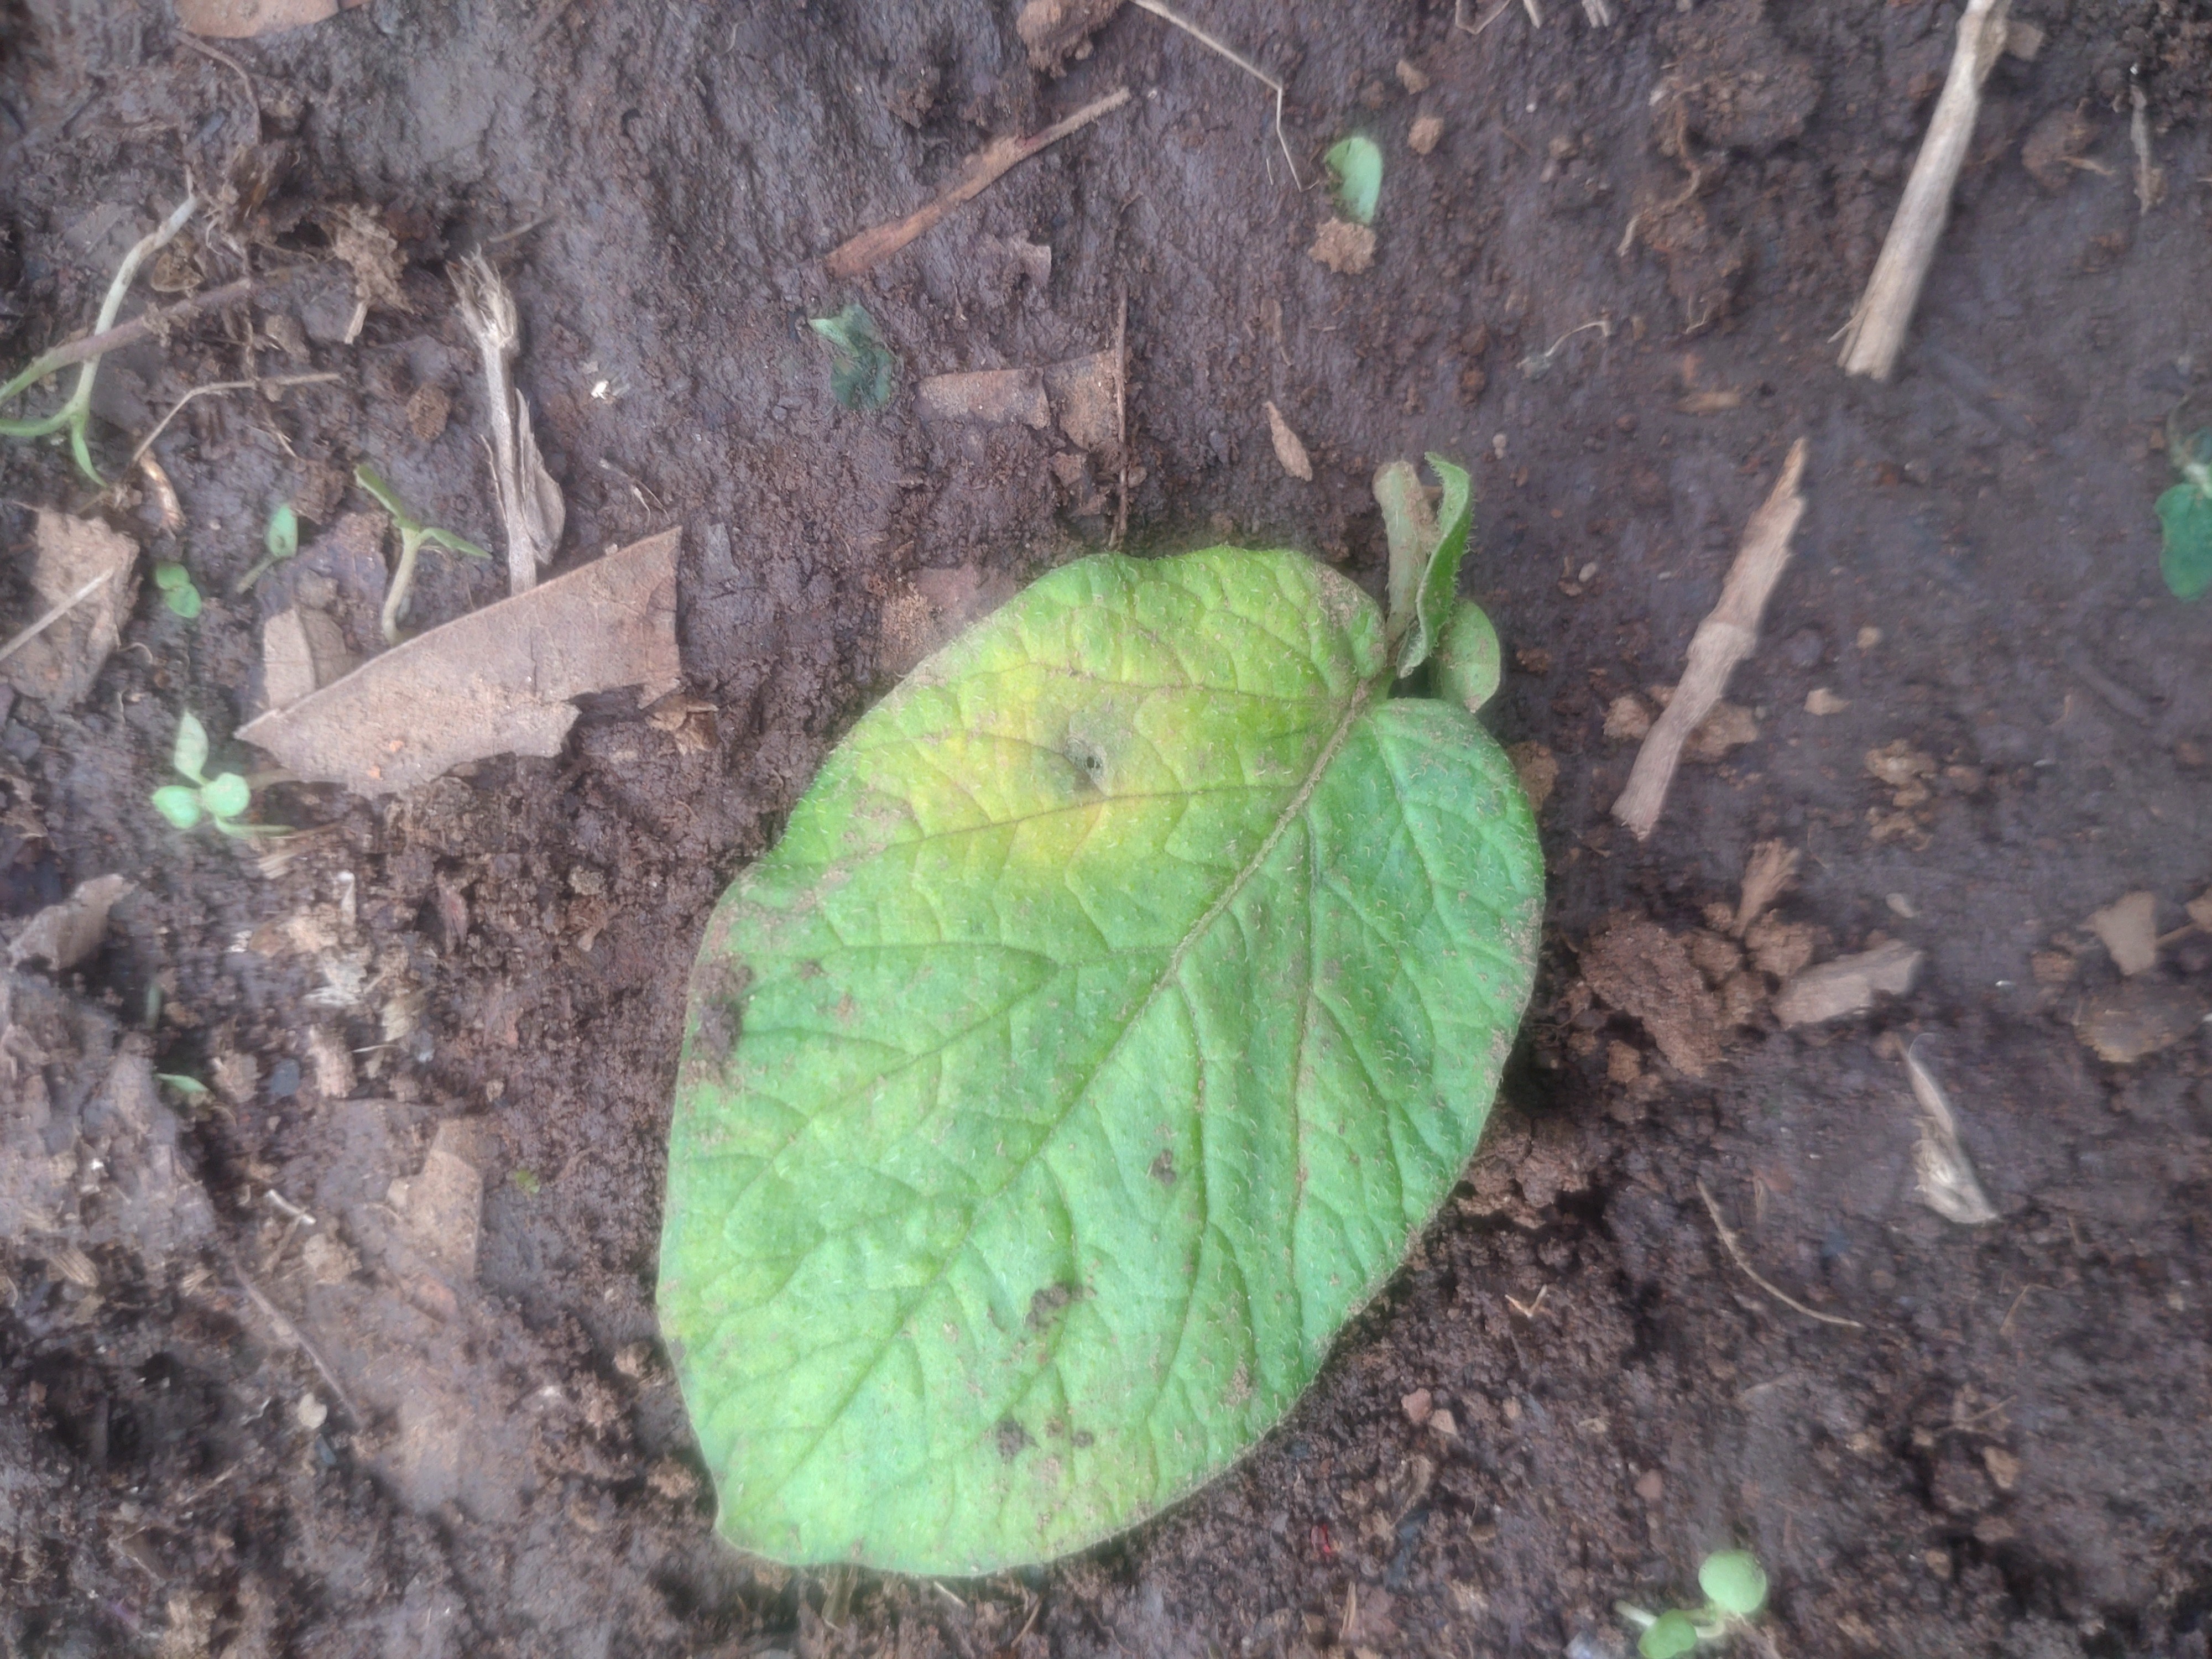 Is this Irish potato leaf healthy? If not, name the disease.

late blight
